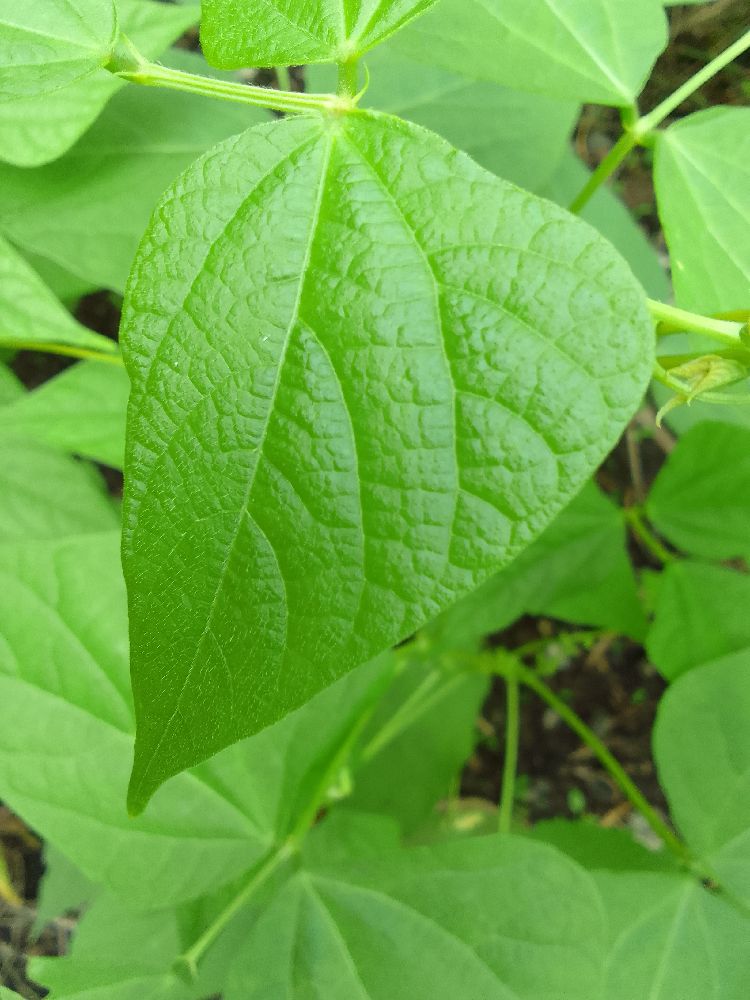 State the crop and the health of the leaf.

common bean, healthy
